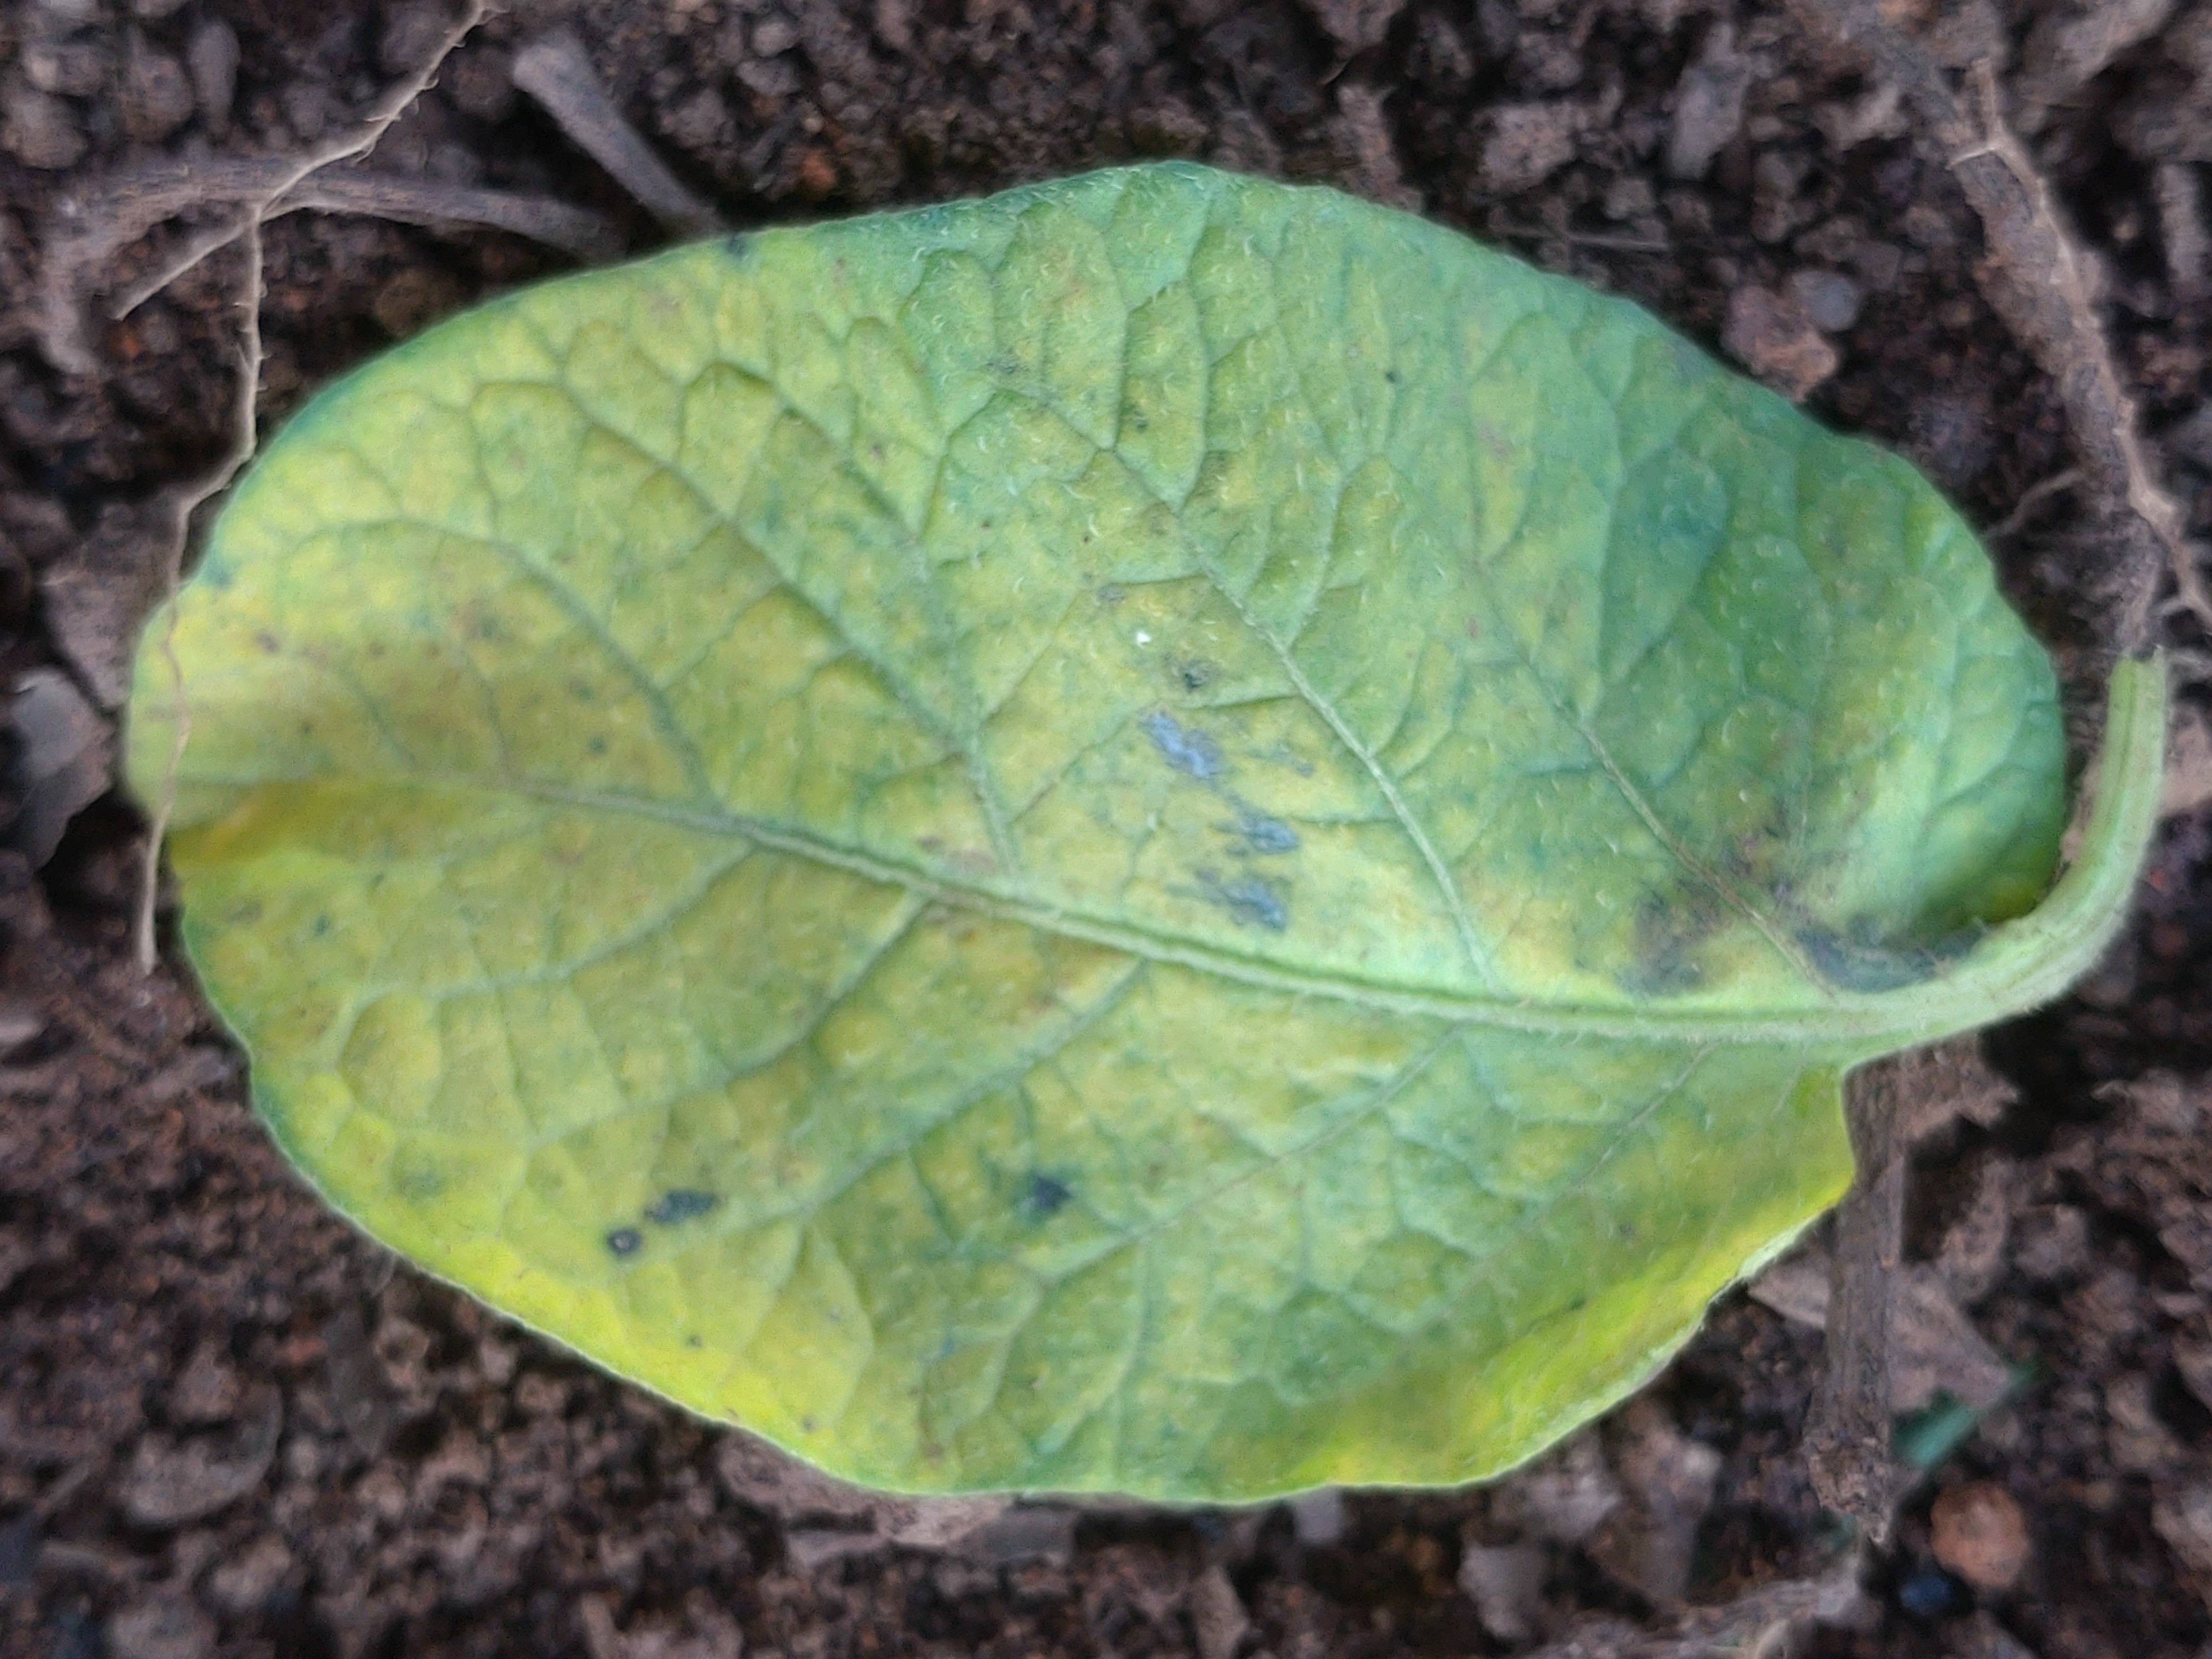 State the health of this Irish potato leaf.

late blight
